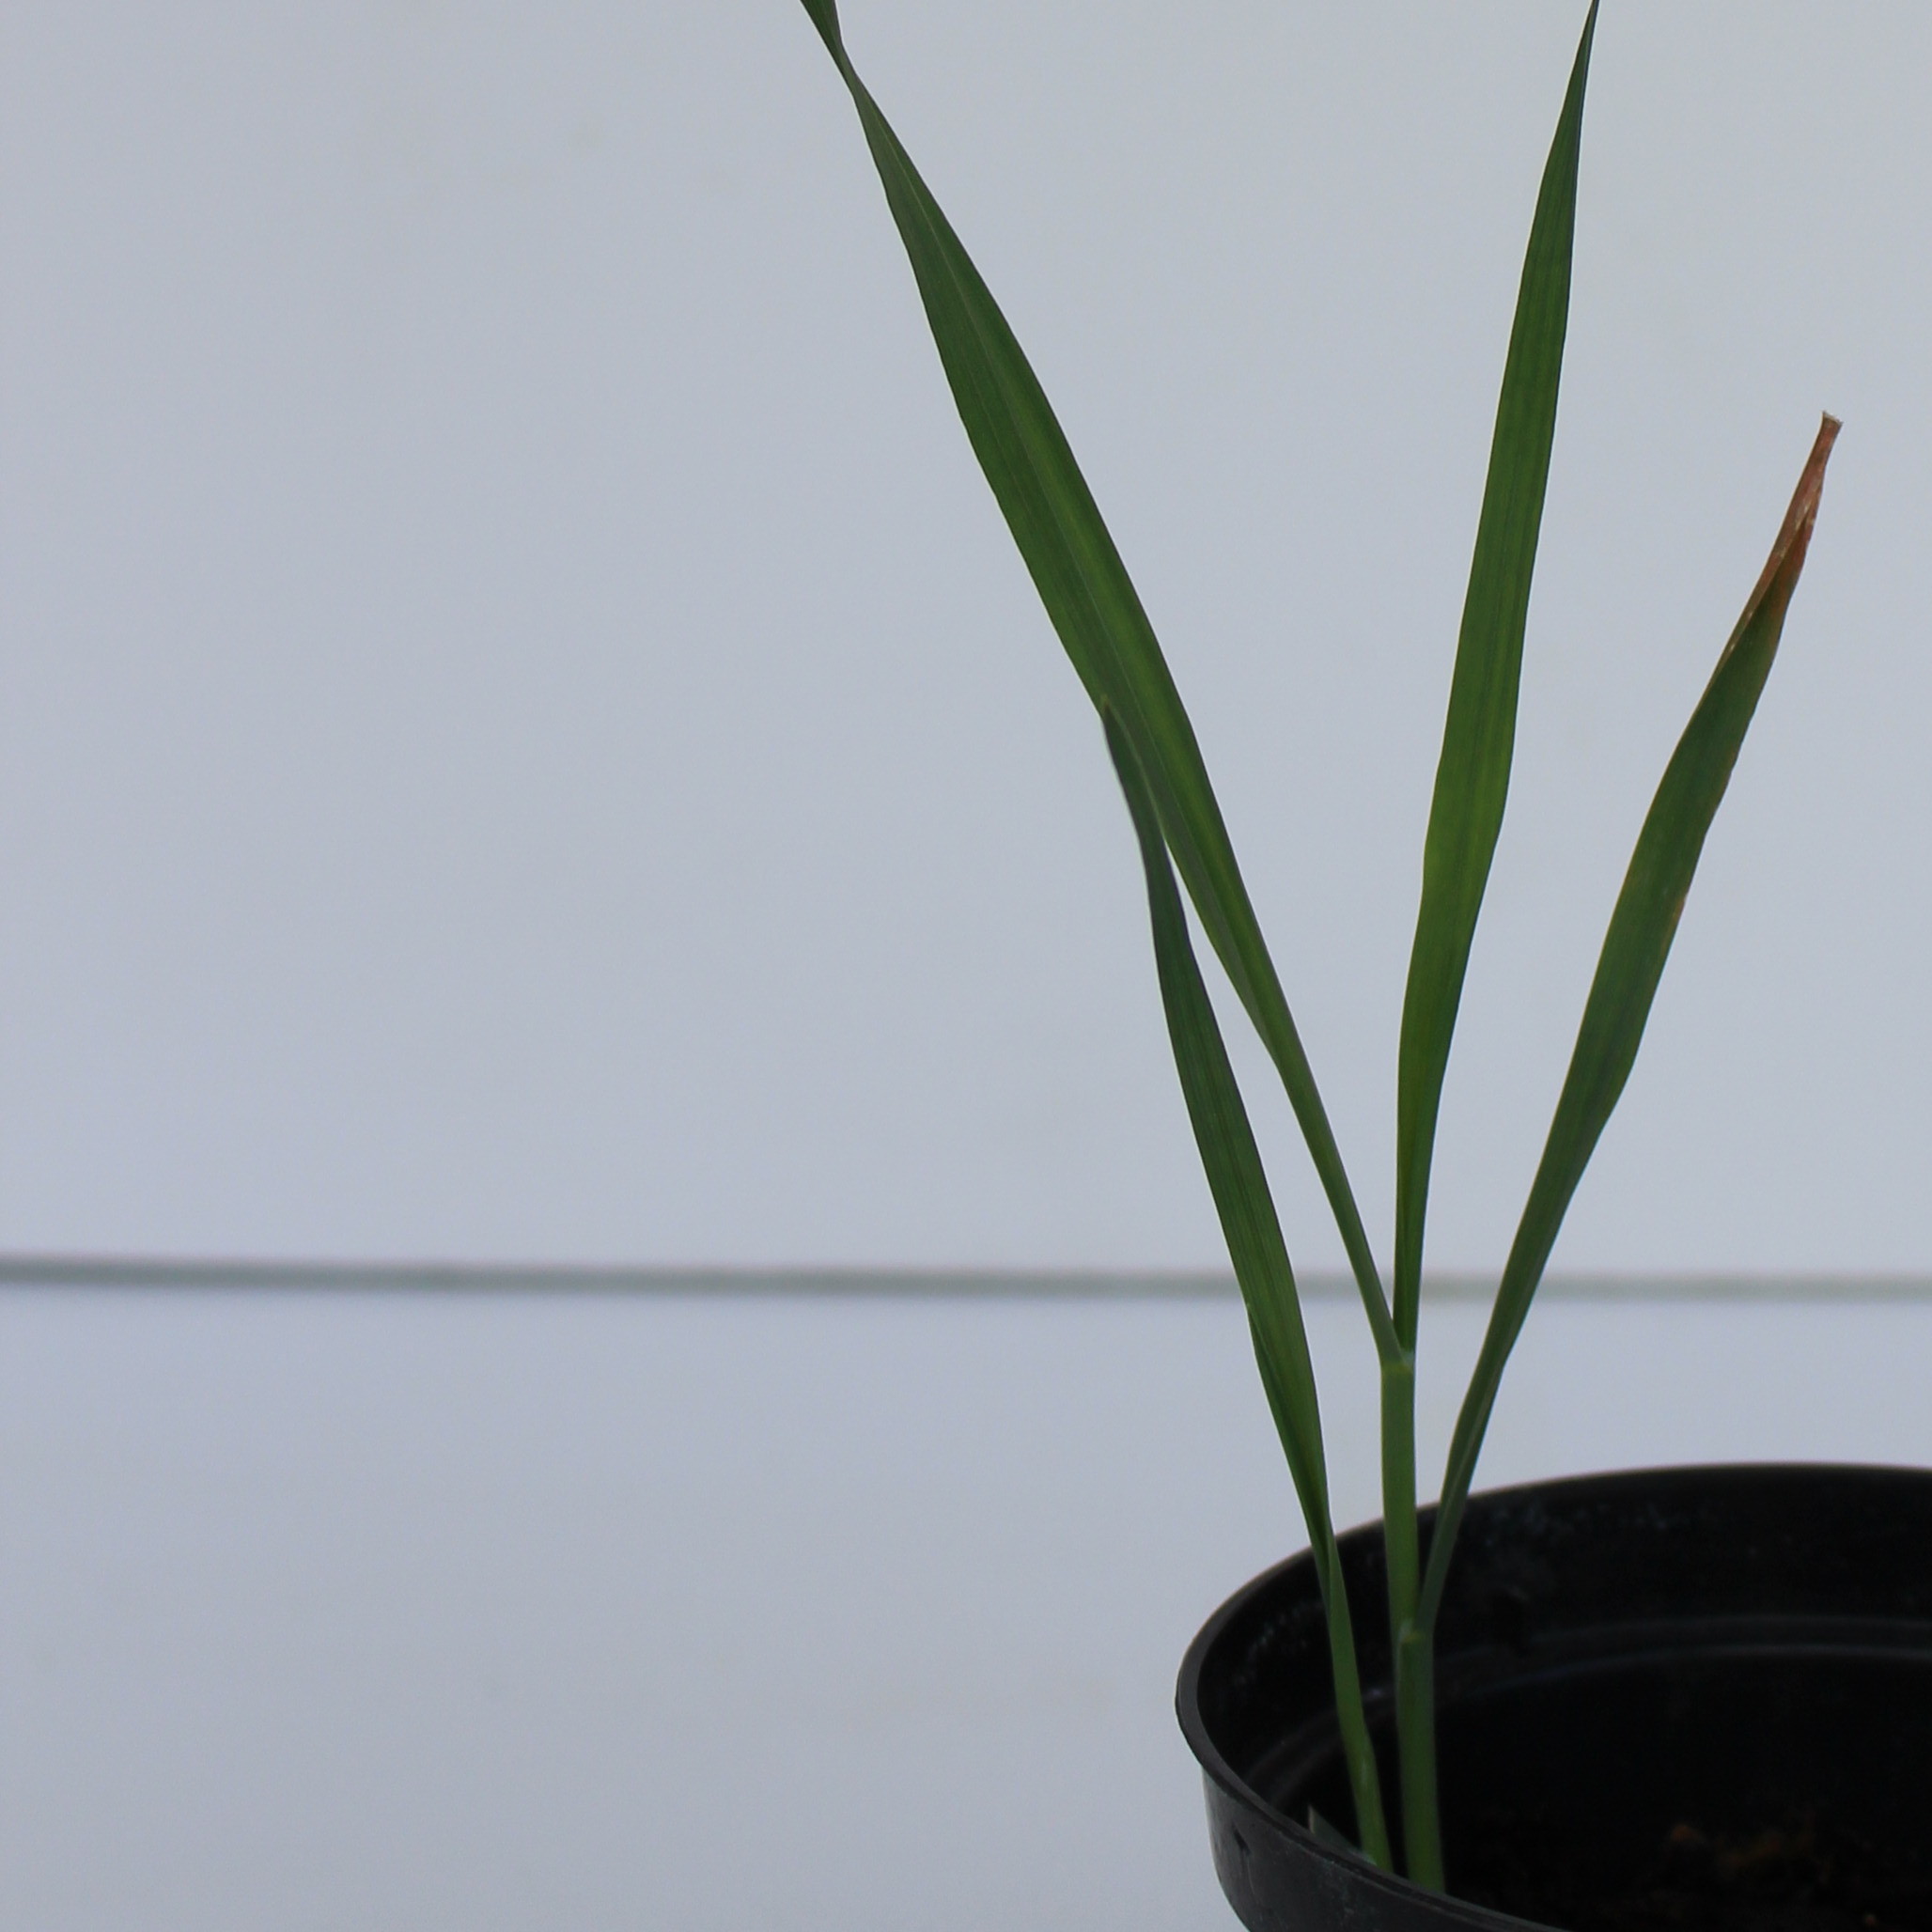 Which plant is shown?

Avena sterilis
